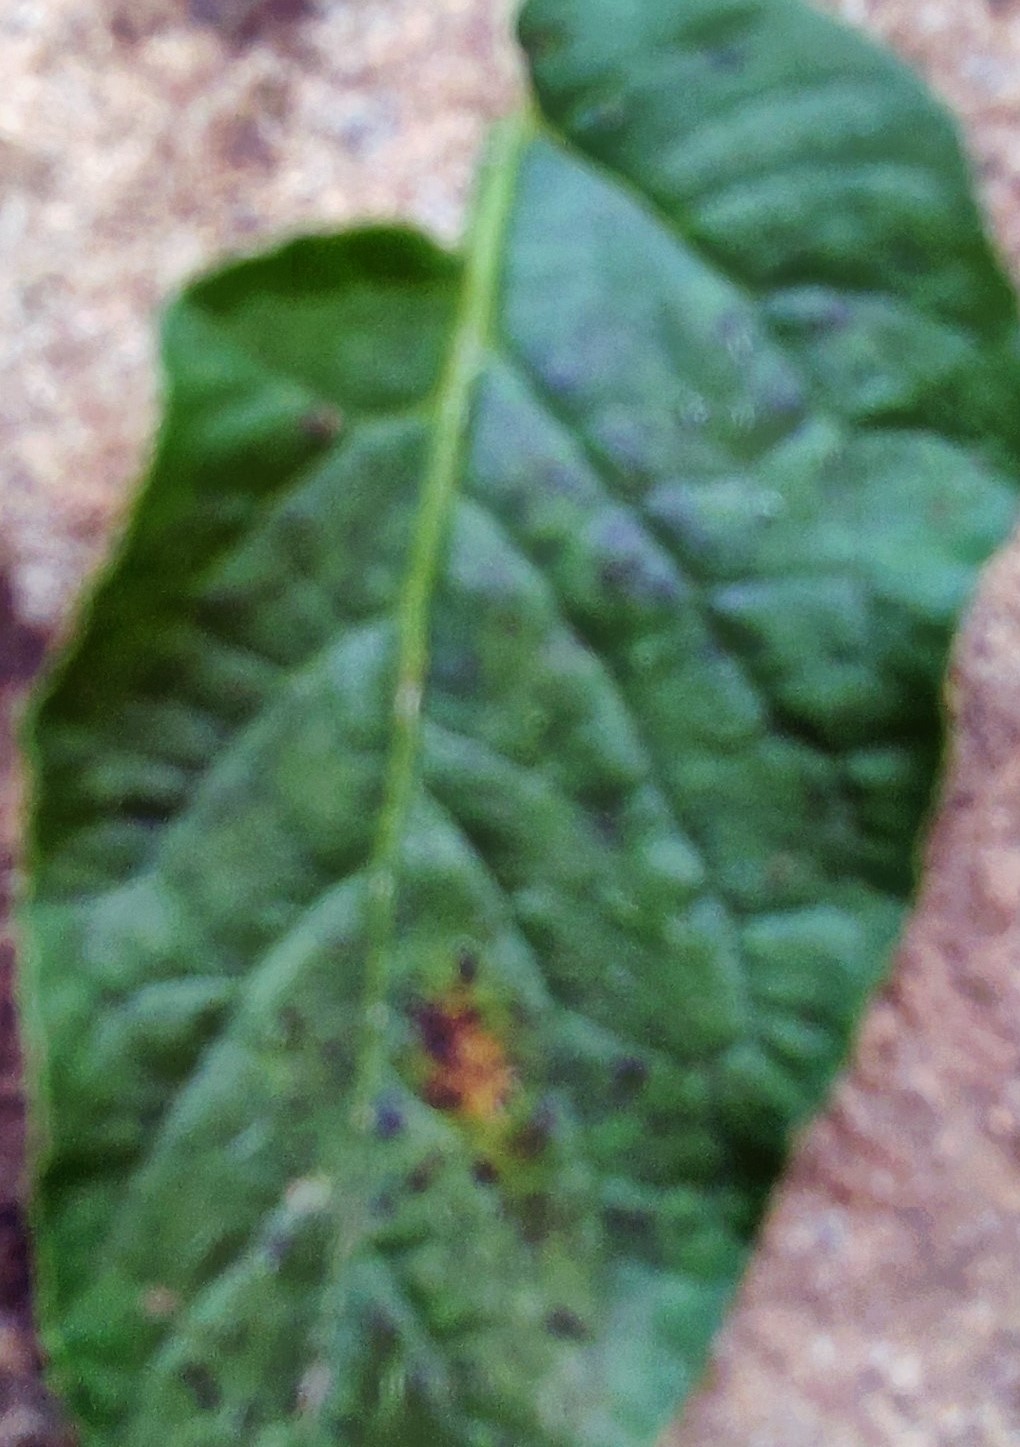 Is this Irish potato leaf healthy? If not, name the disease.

late blight
